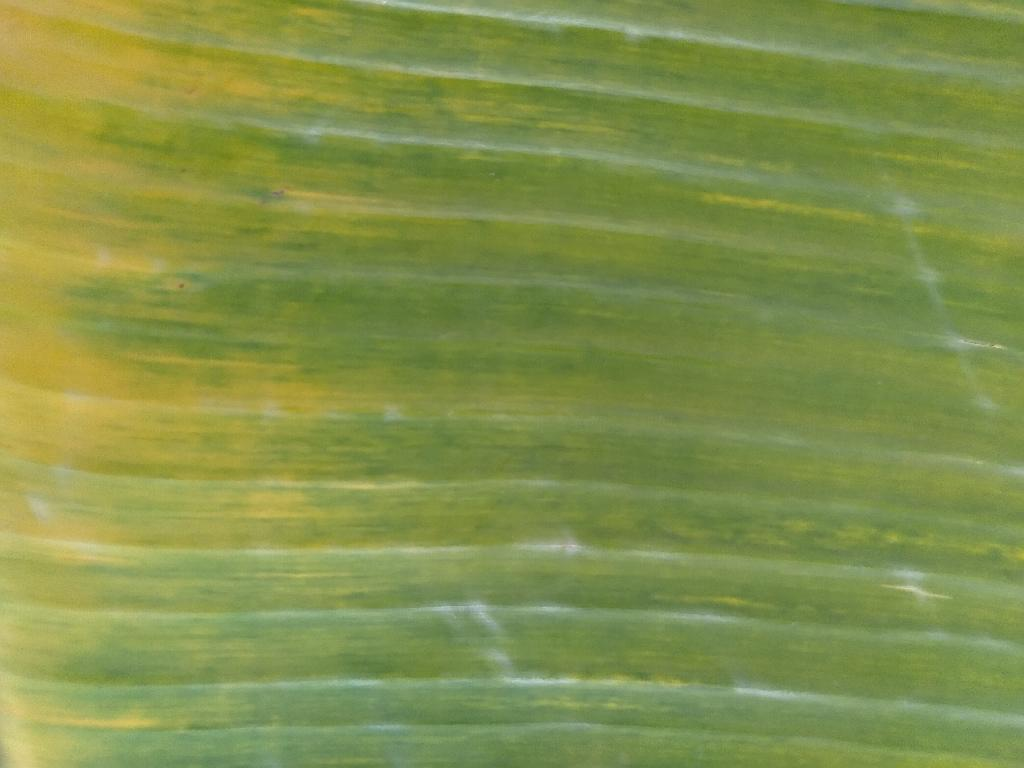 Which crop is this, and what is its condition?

banana, fusarium wilt race 1
